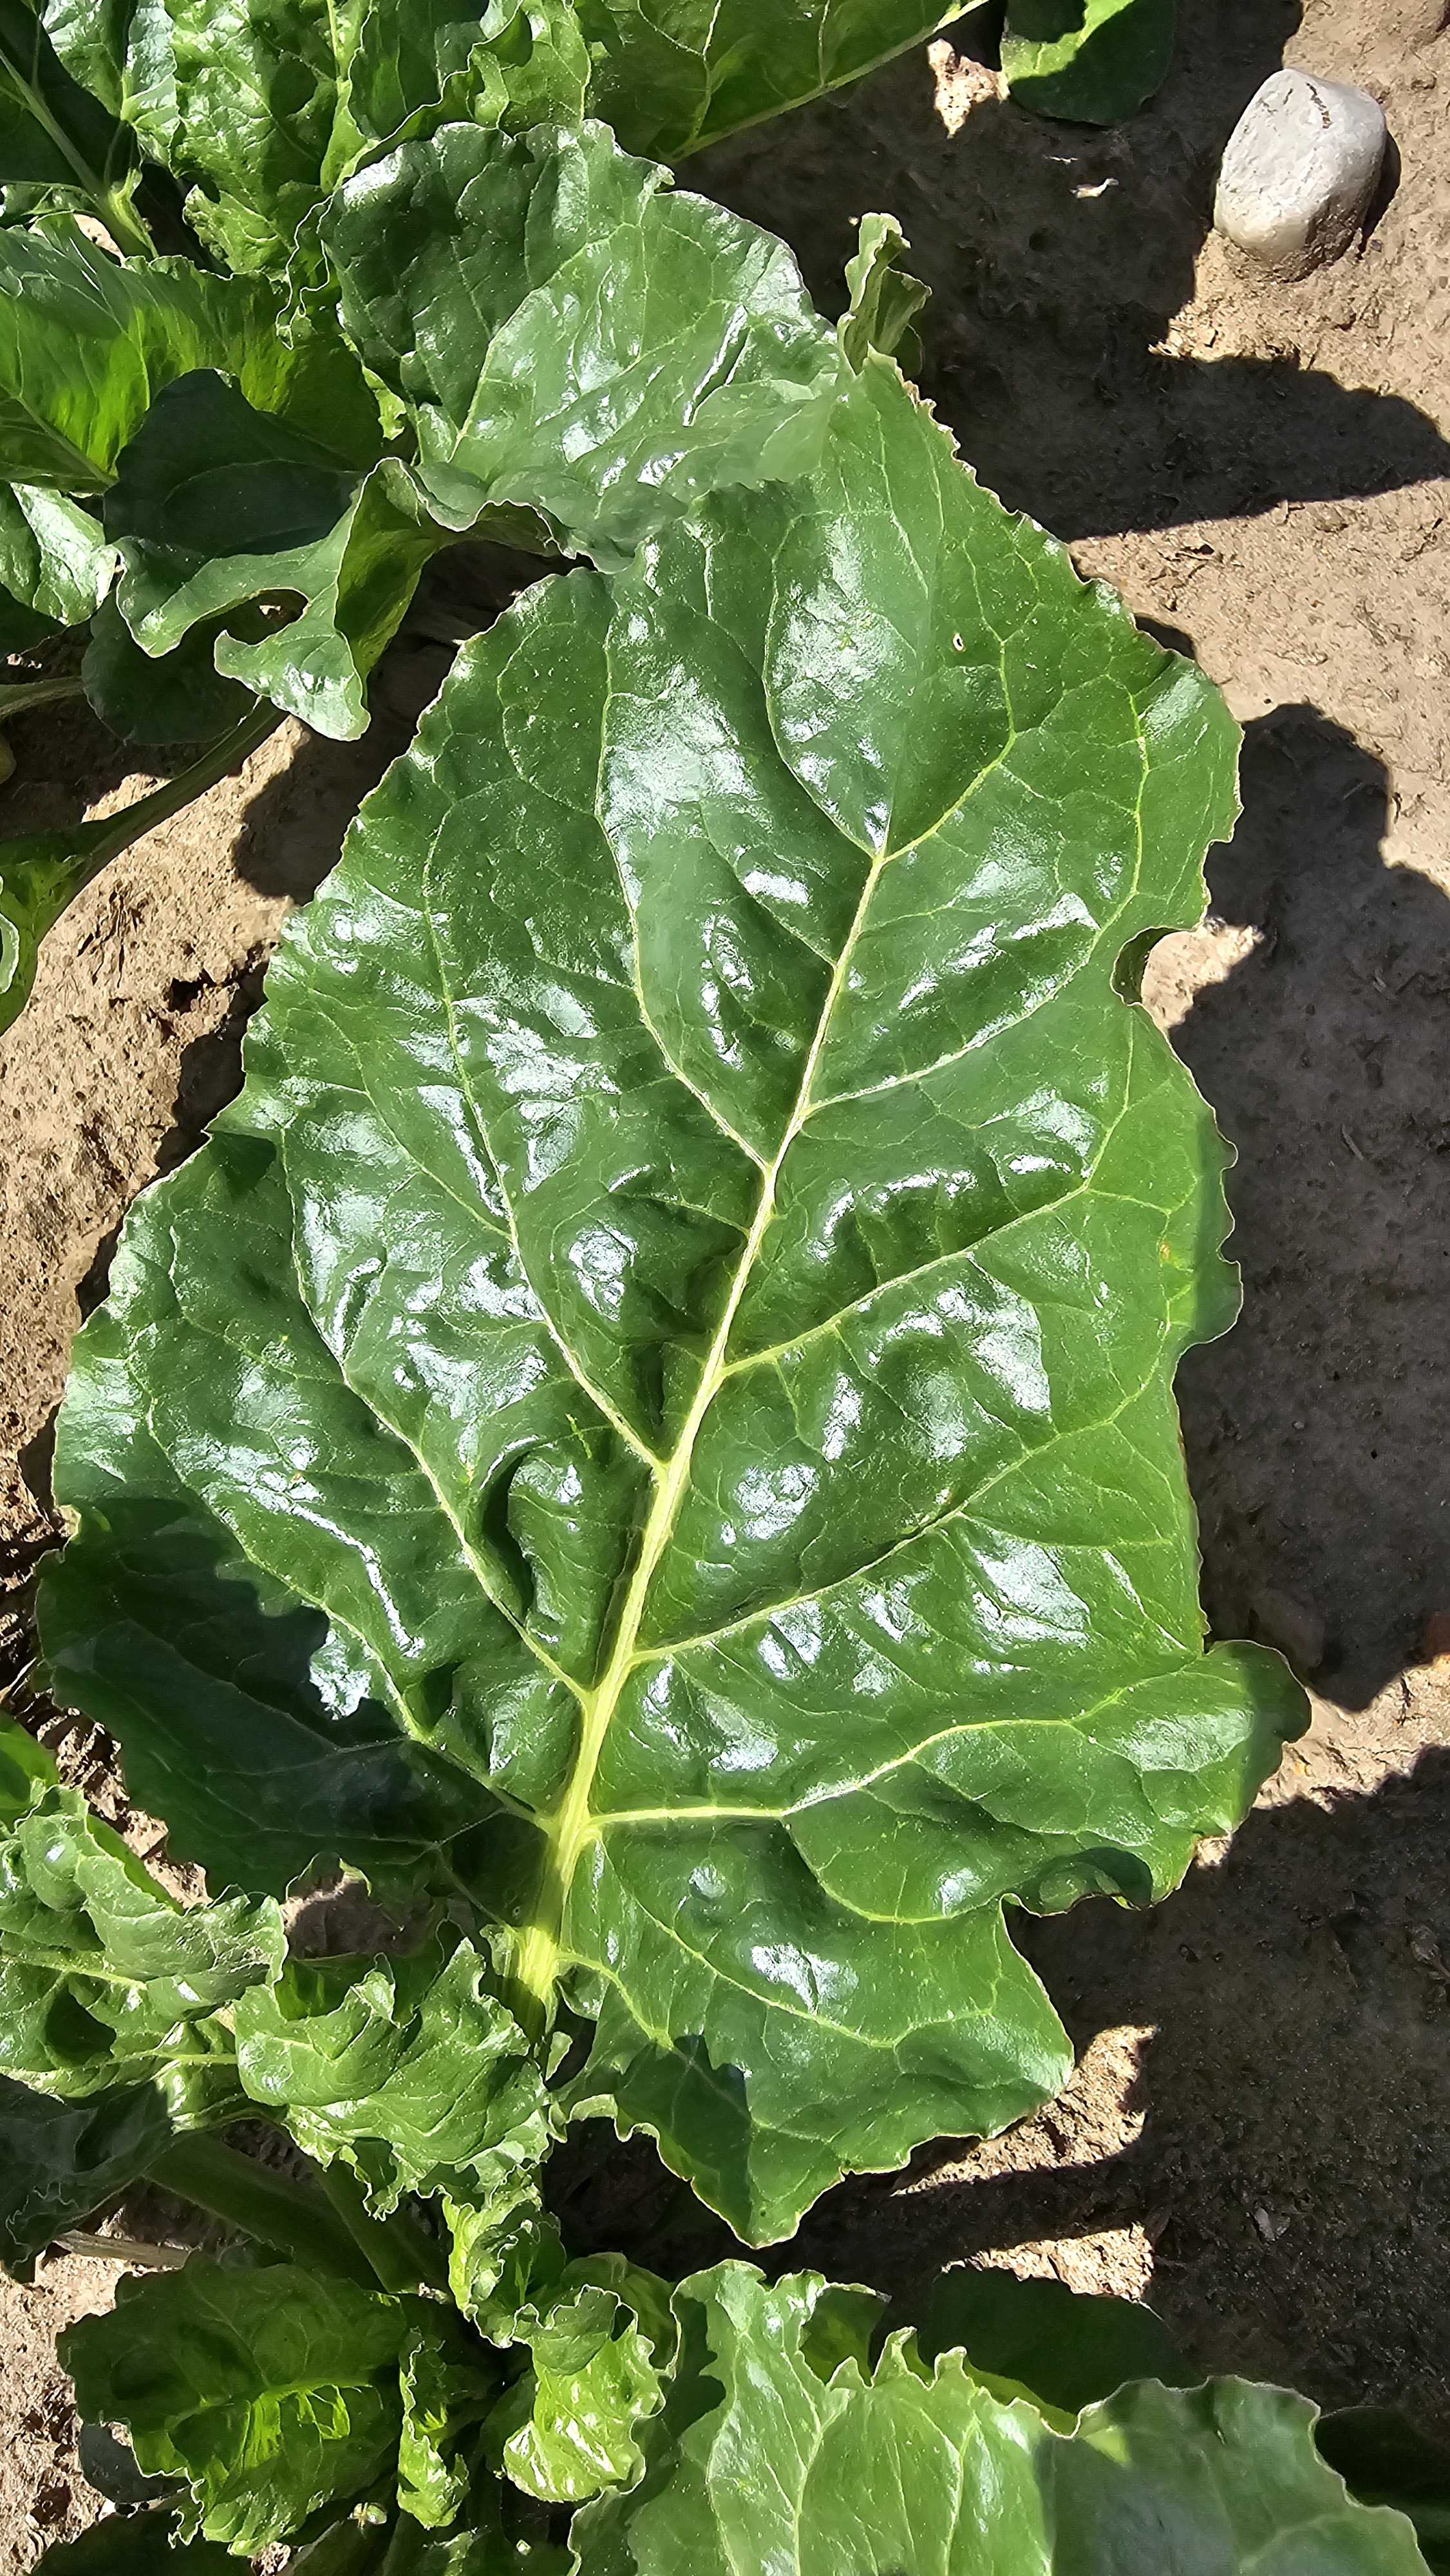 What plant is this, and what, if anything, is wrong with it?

beet, unaffected
